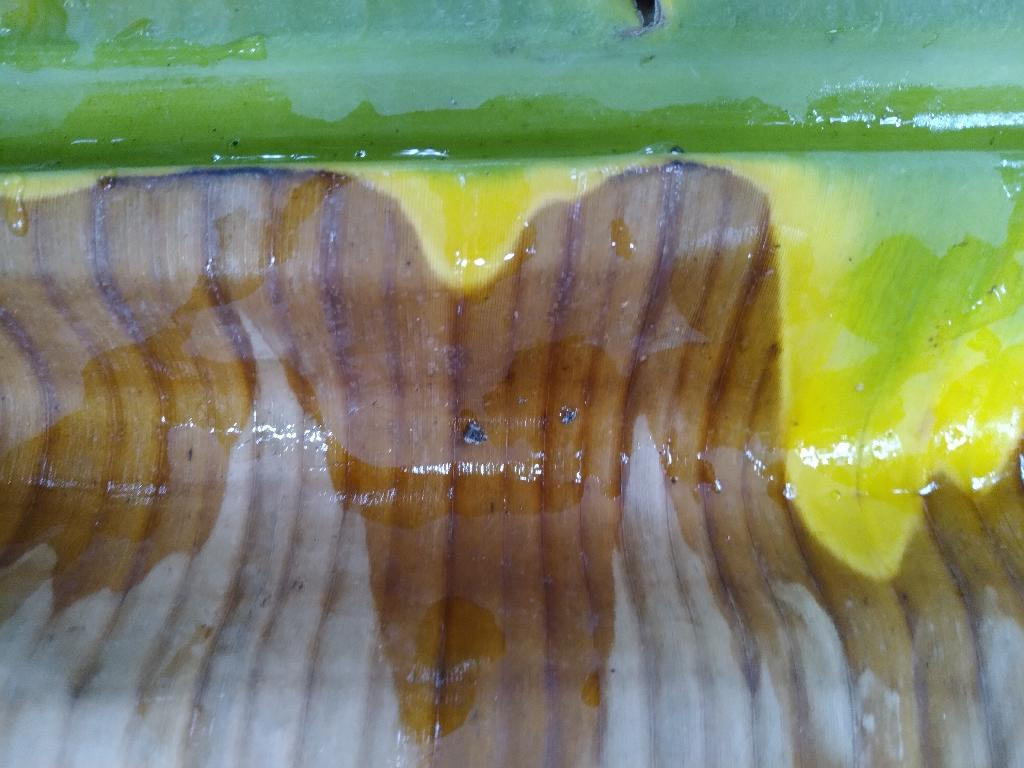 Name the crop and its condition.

banana, fusarium wilt race 1
